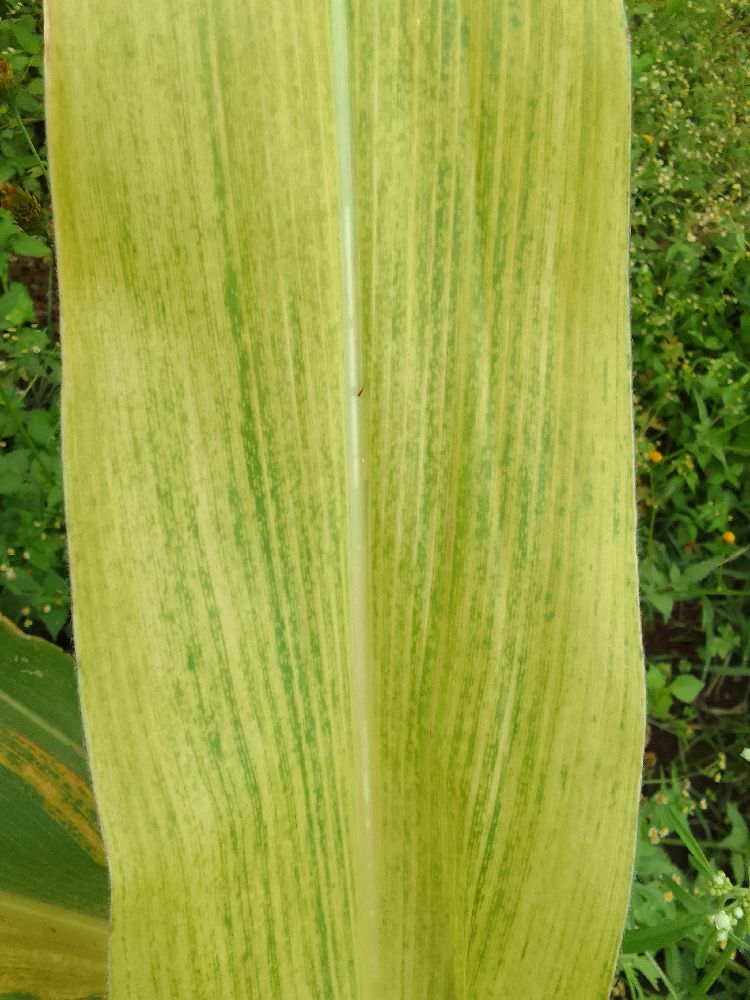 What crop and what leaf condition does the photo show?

maize, maize lethal necrosis
